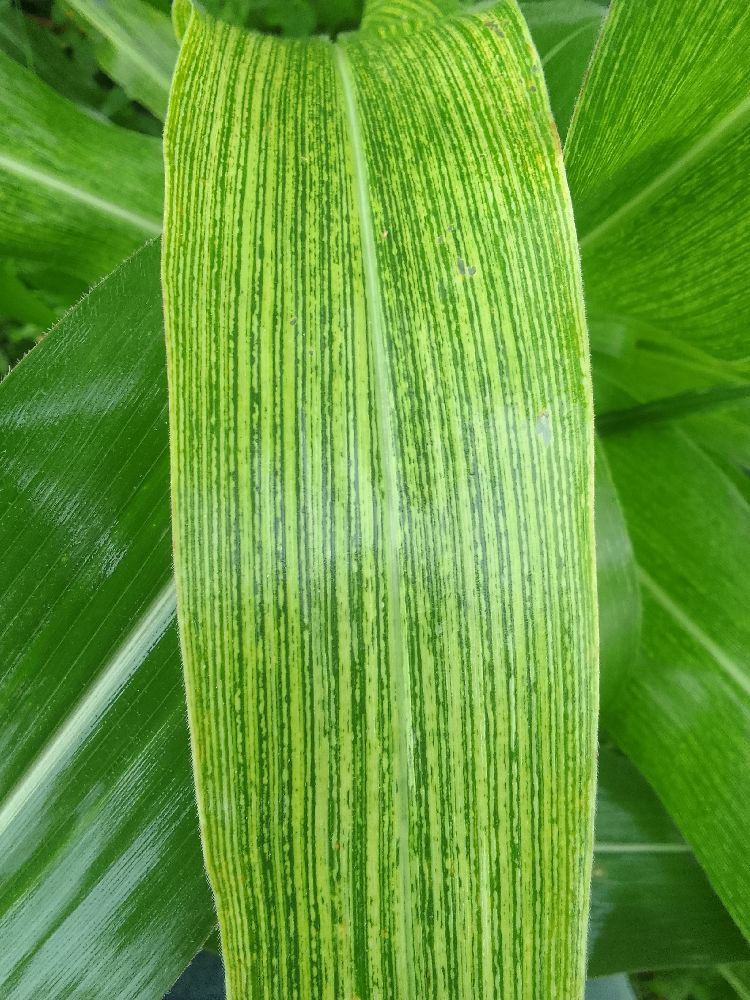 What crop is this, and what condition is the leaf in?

maize, maize streak virus
